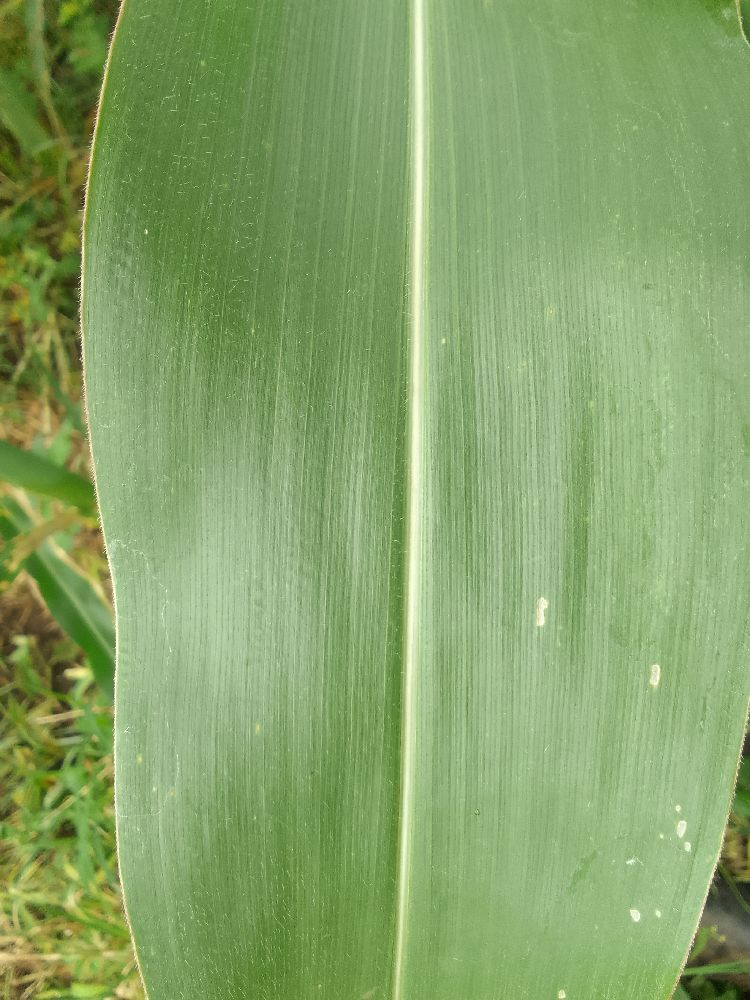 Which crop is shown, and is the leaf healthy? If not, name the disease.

maize, healthy
